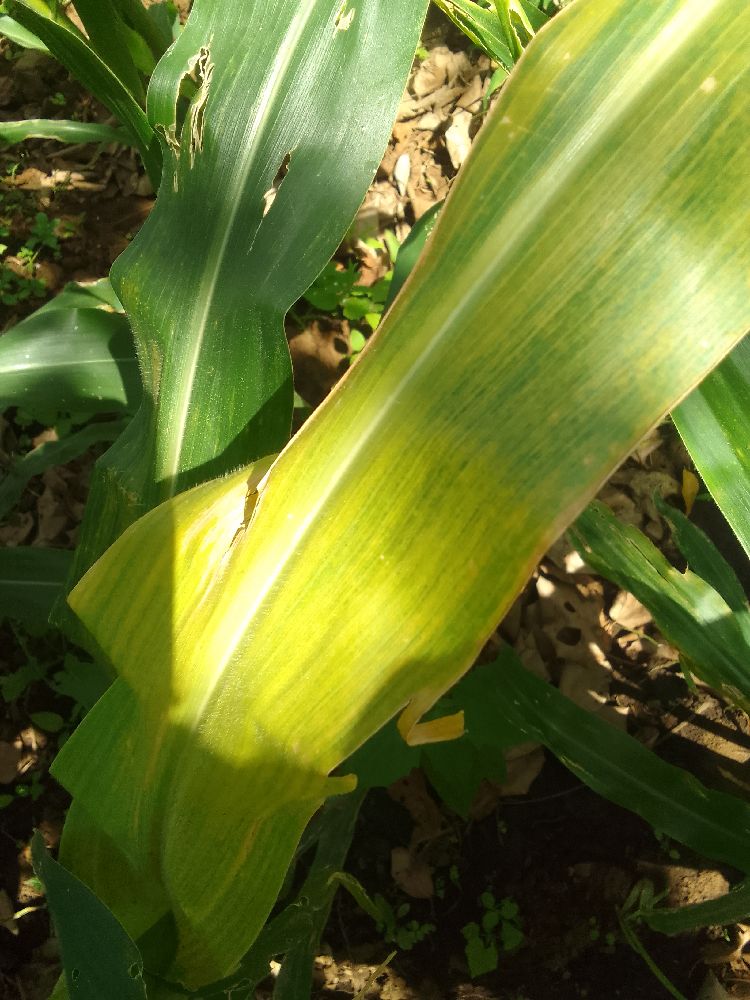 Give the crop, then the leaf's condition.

maize, maize lethal necrosis
